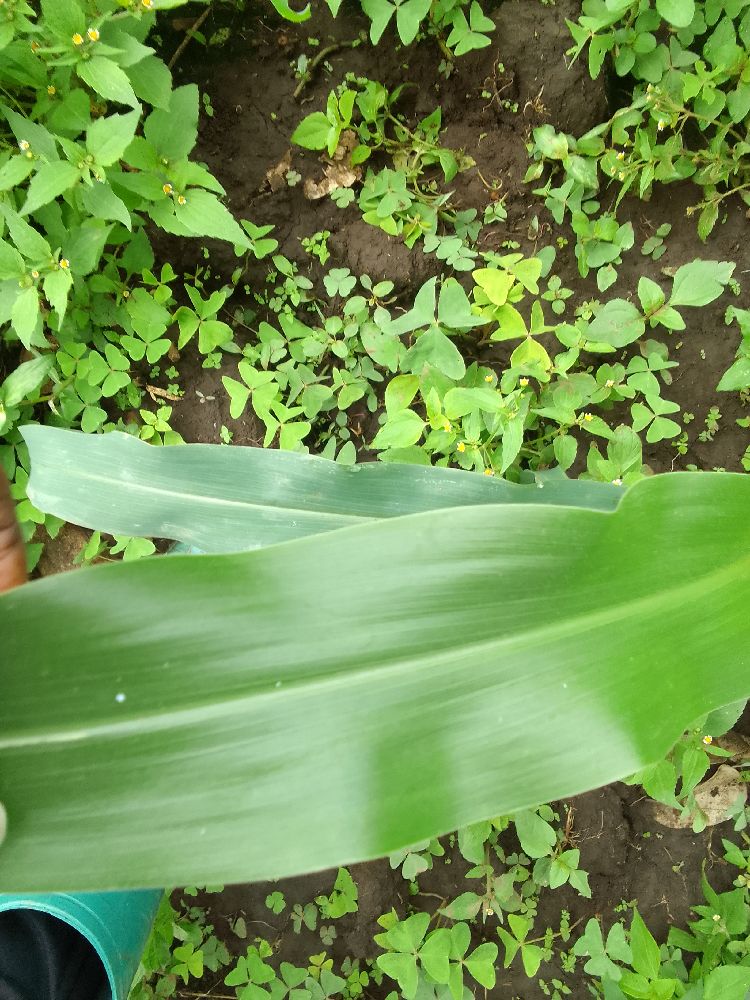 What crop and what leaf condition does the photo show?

maize, healthy
